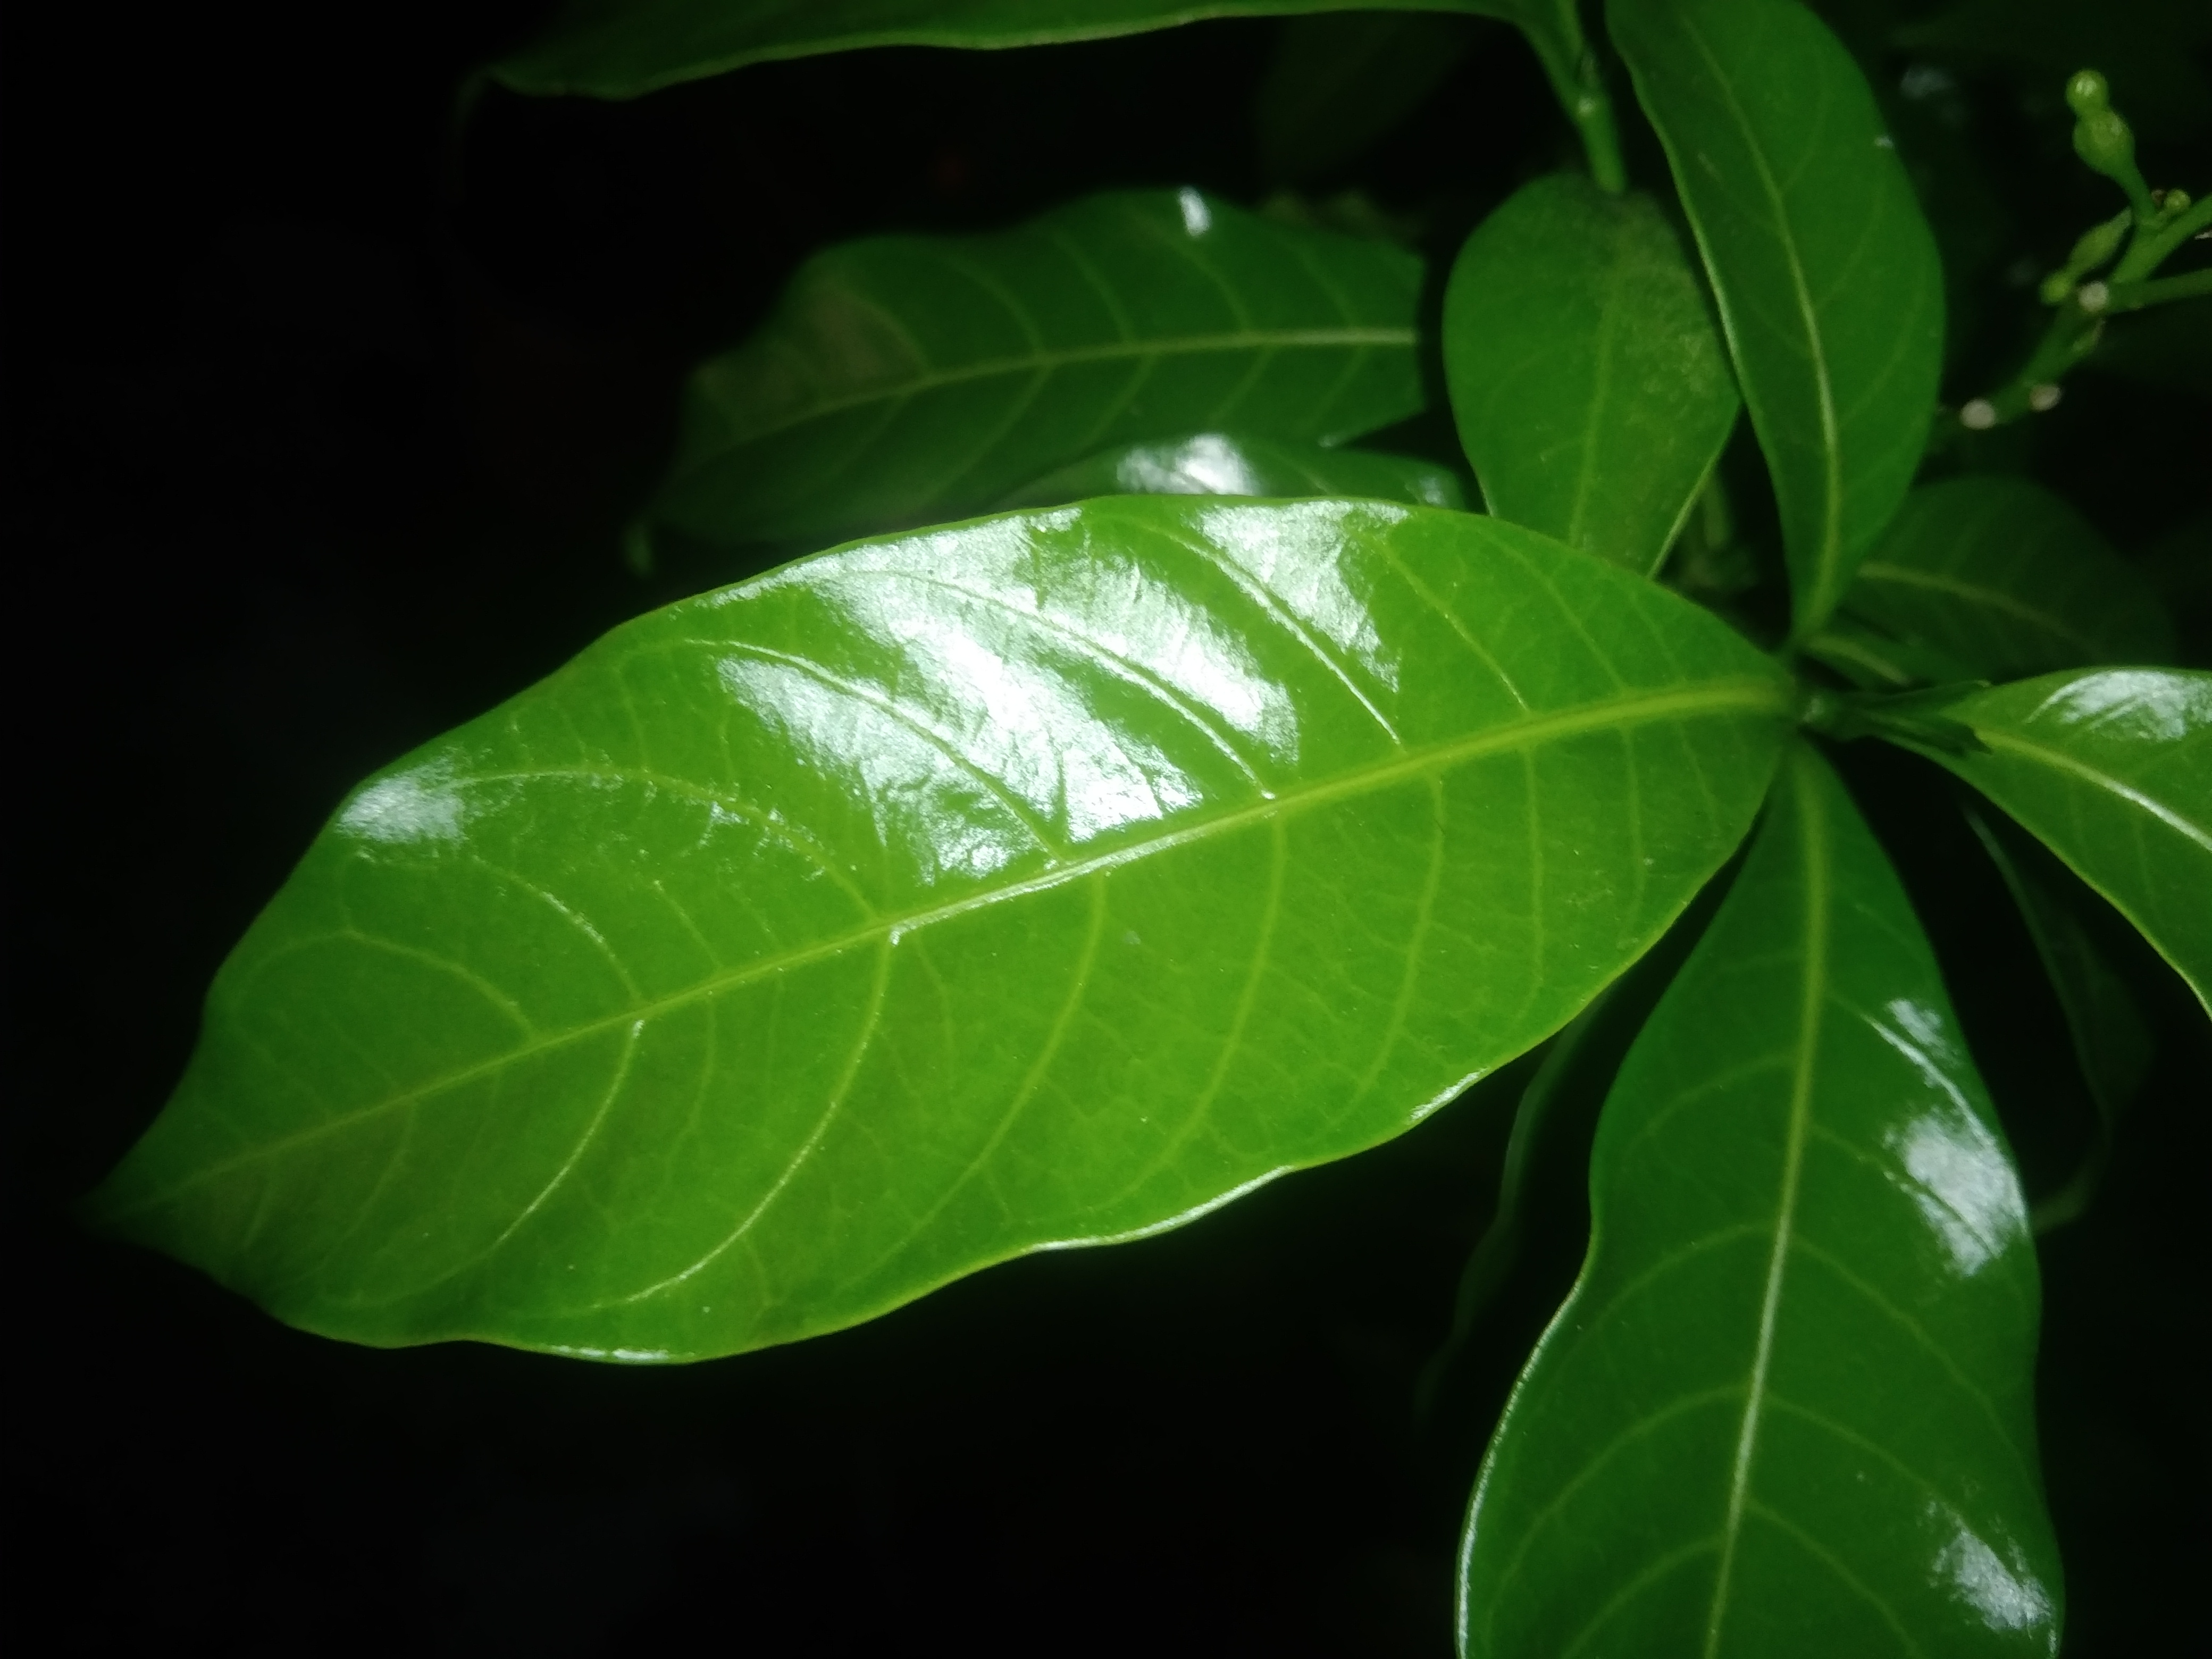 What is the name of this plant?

togor
